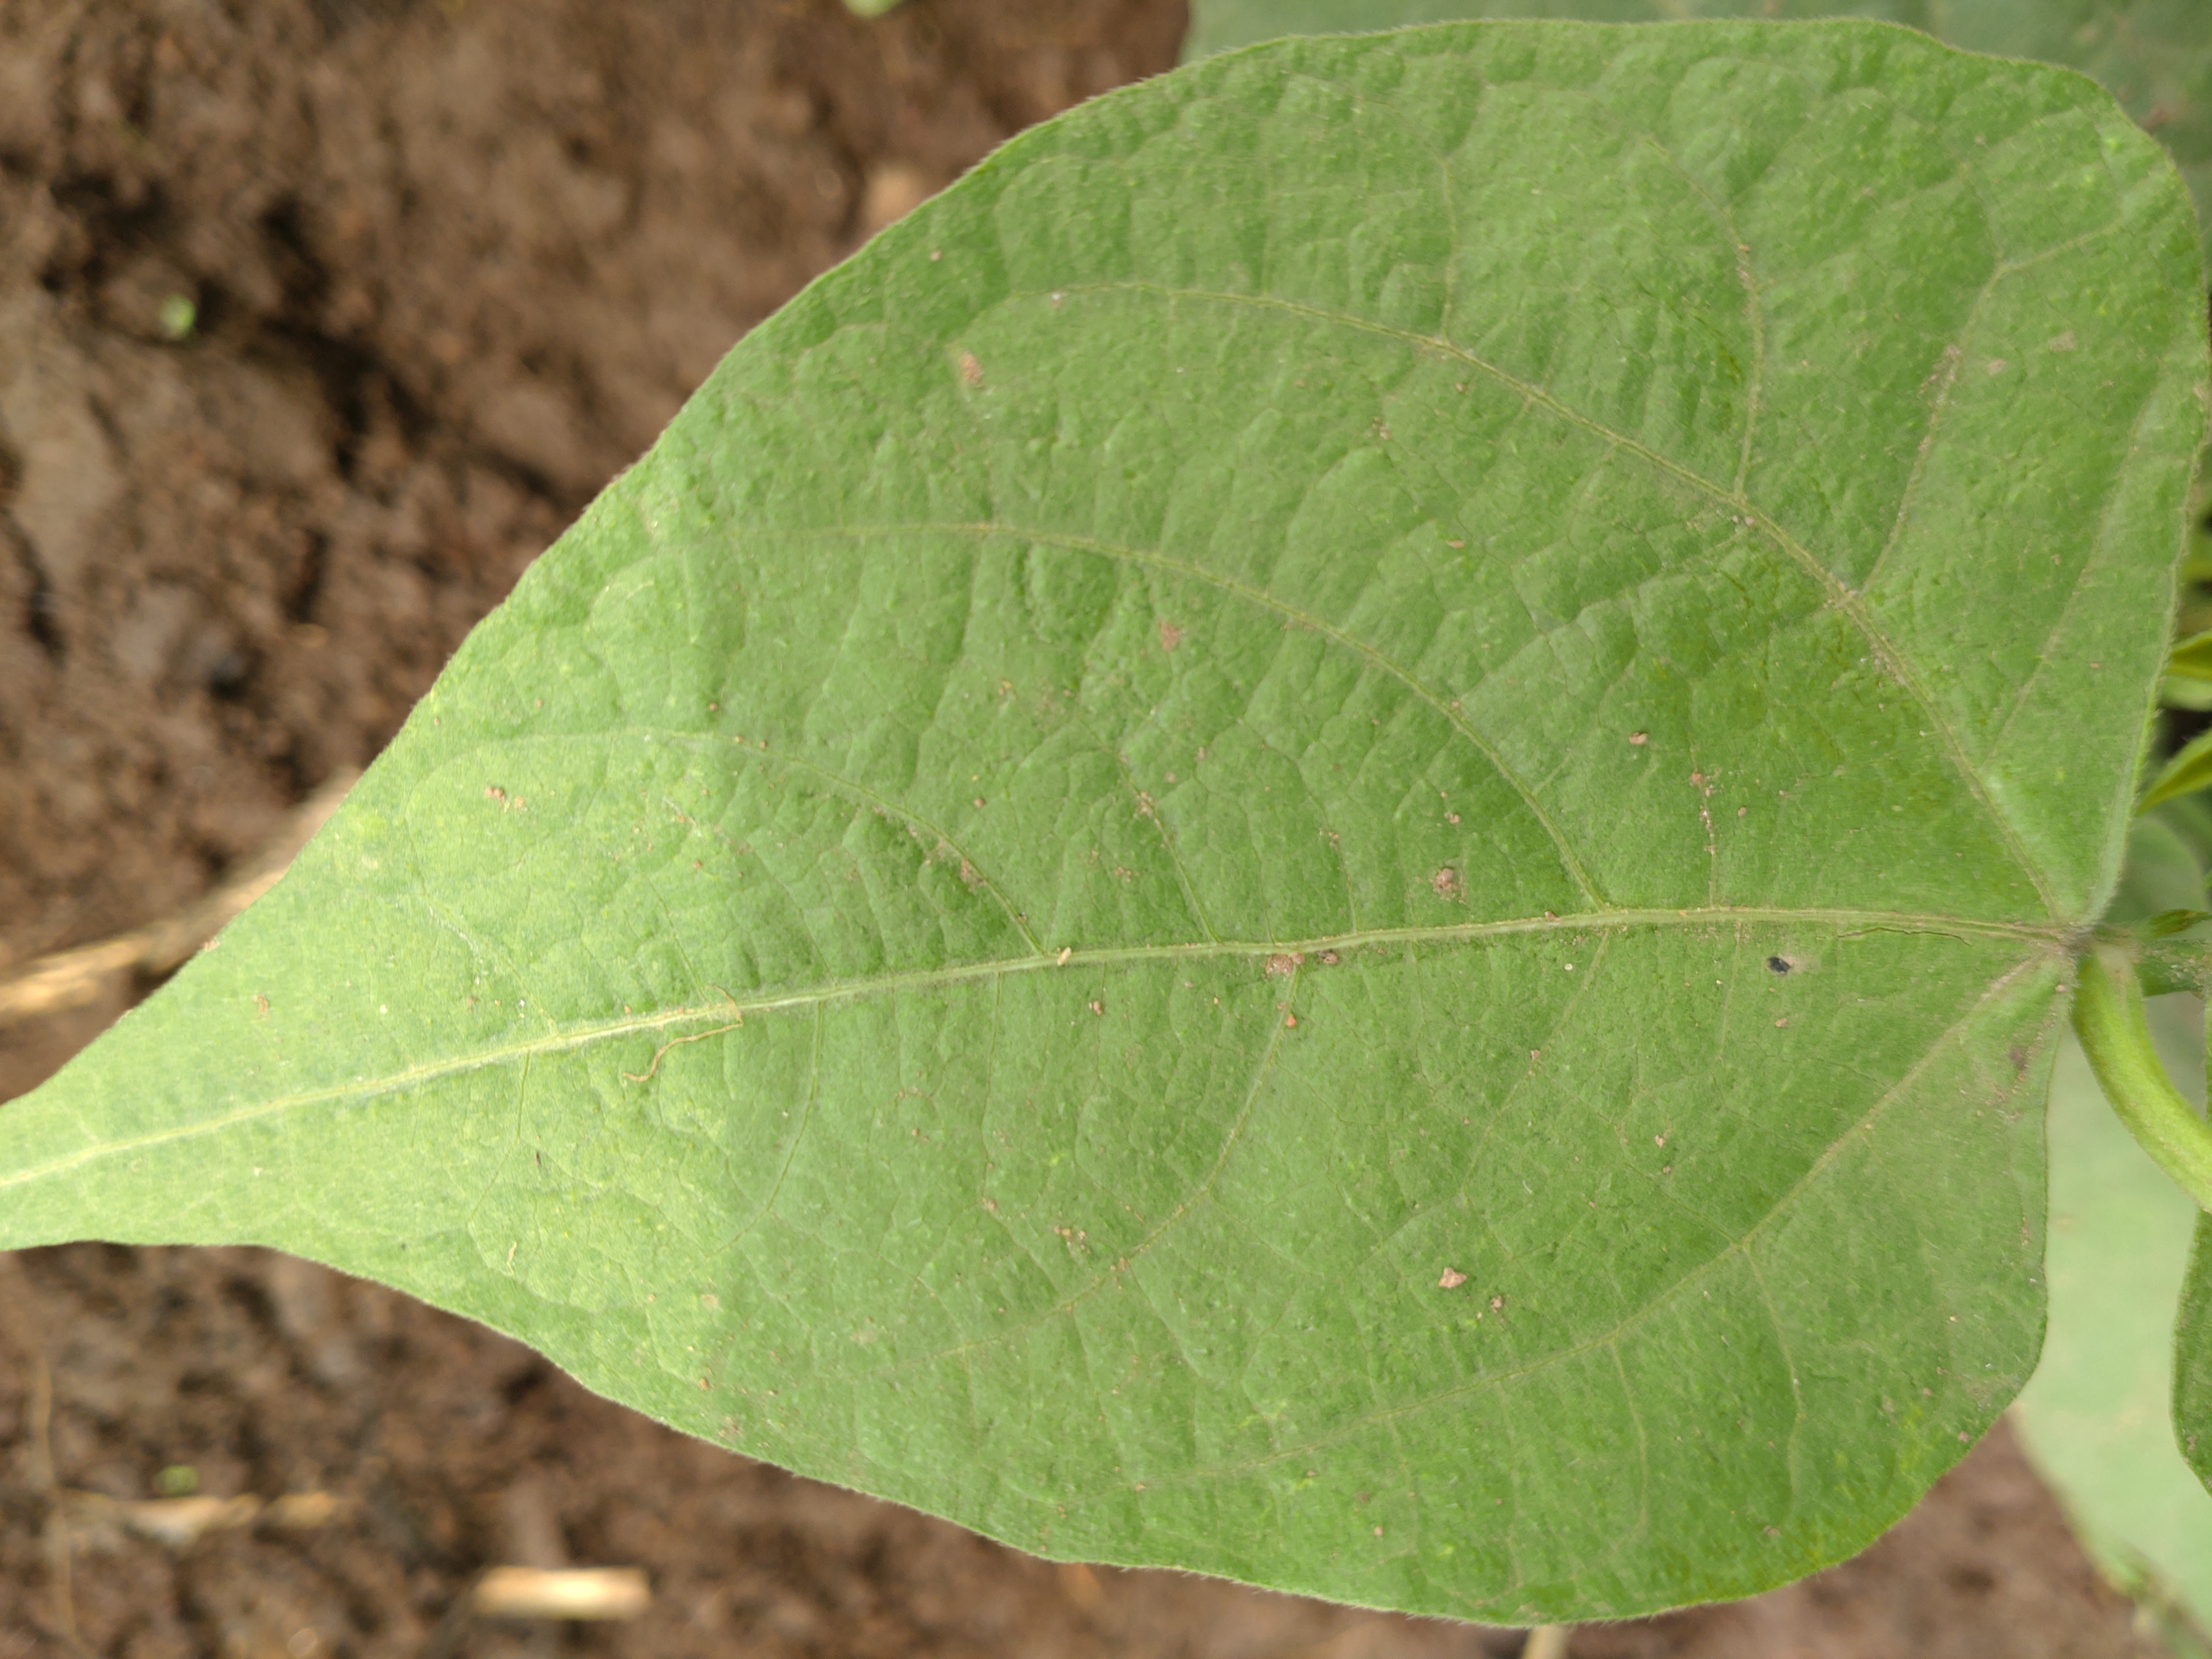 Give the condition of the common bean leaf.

healthy
